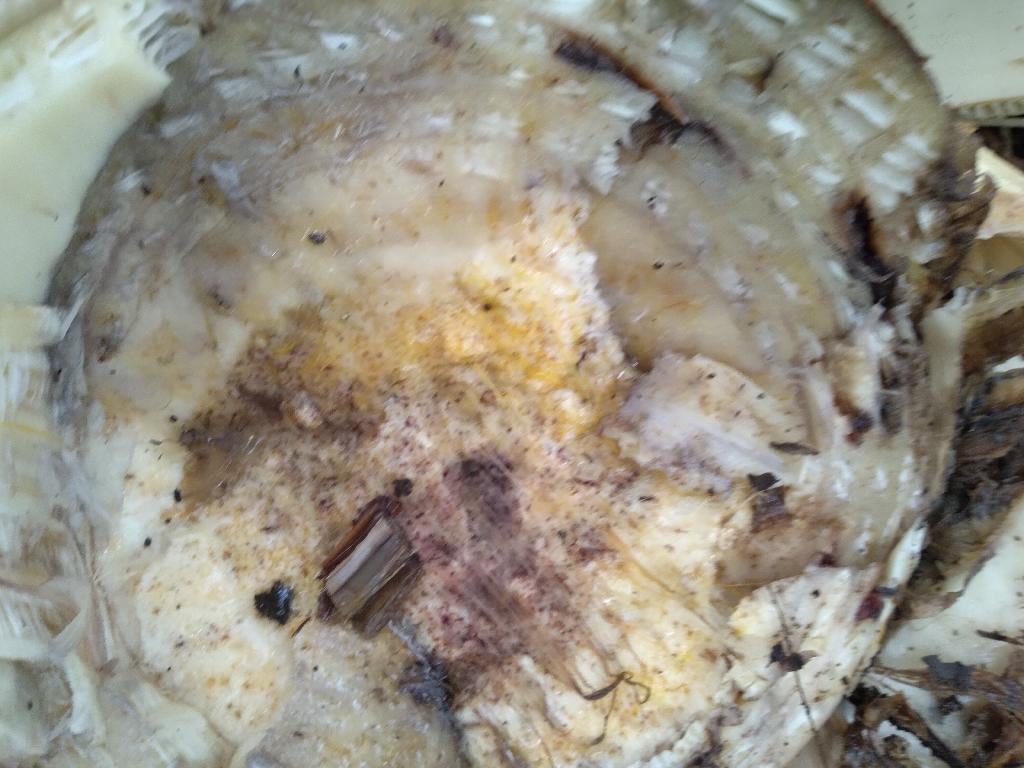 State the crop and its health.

banana, fusarium wilt race 1
